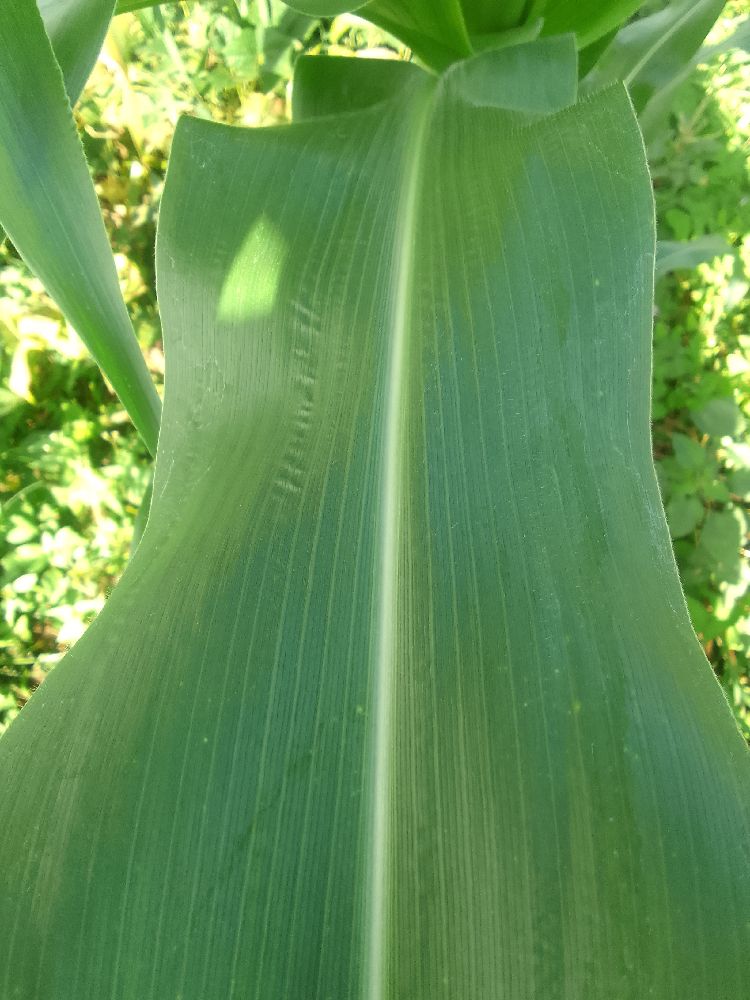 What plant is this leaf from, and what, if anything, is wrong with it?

maize, healthy
